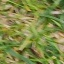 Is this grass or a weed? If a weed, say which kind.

grass
